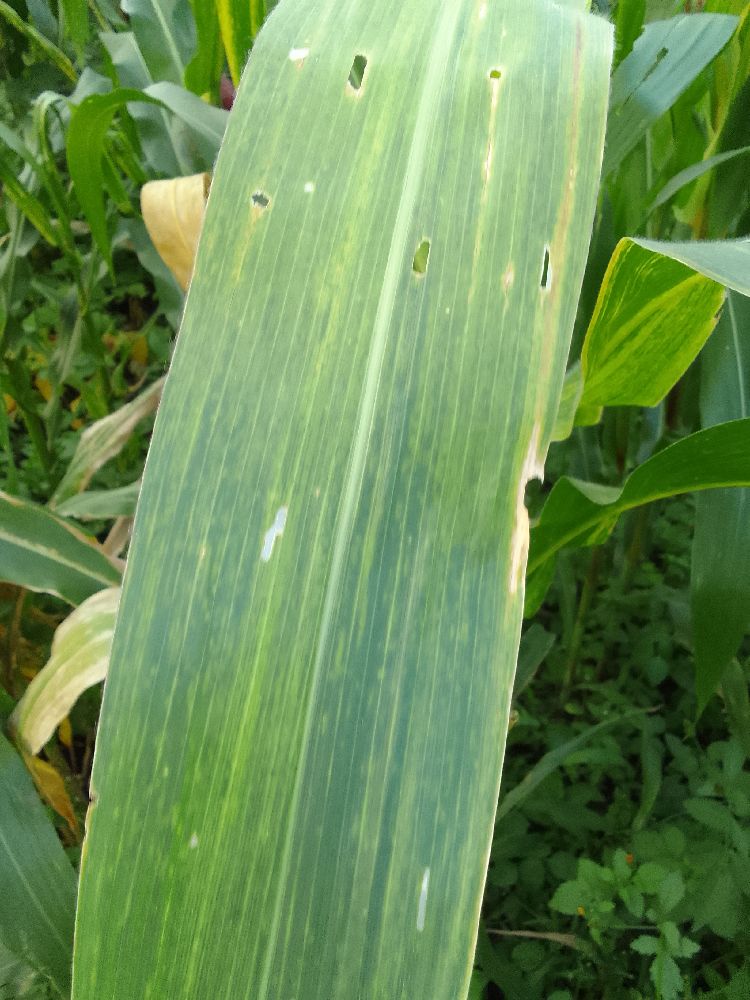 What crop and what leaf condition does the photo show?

maize, maize lethal necrosis
